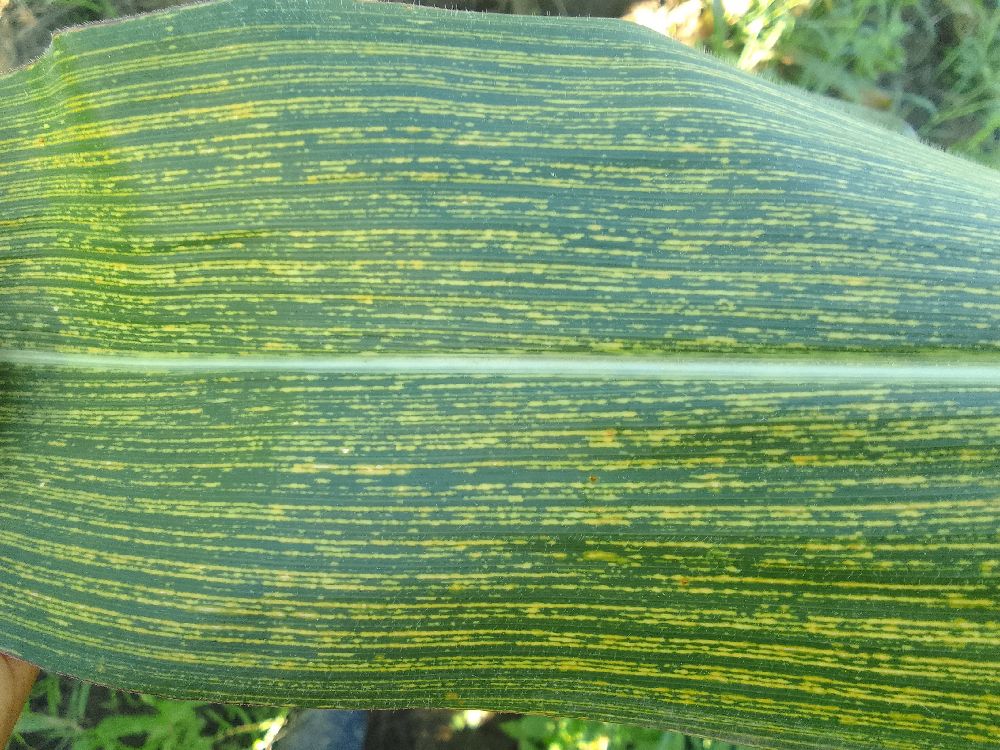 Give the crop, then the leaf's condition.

maize, maize streak virus
